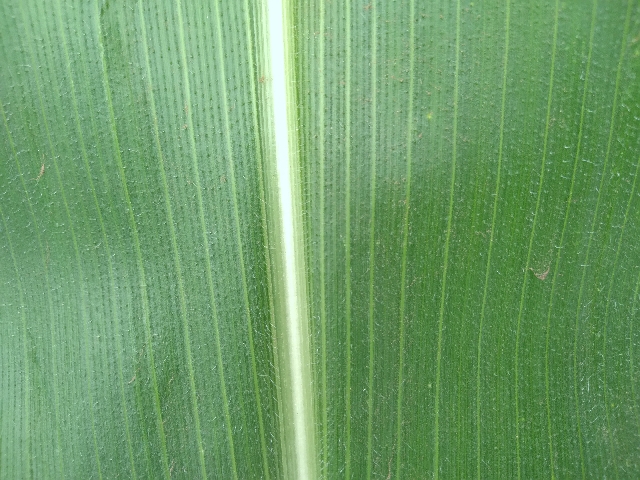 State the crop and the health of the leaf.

maize, healthy
